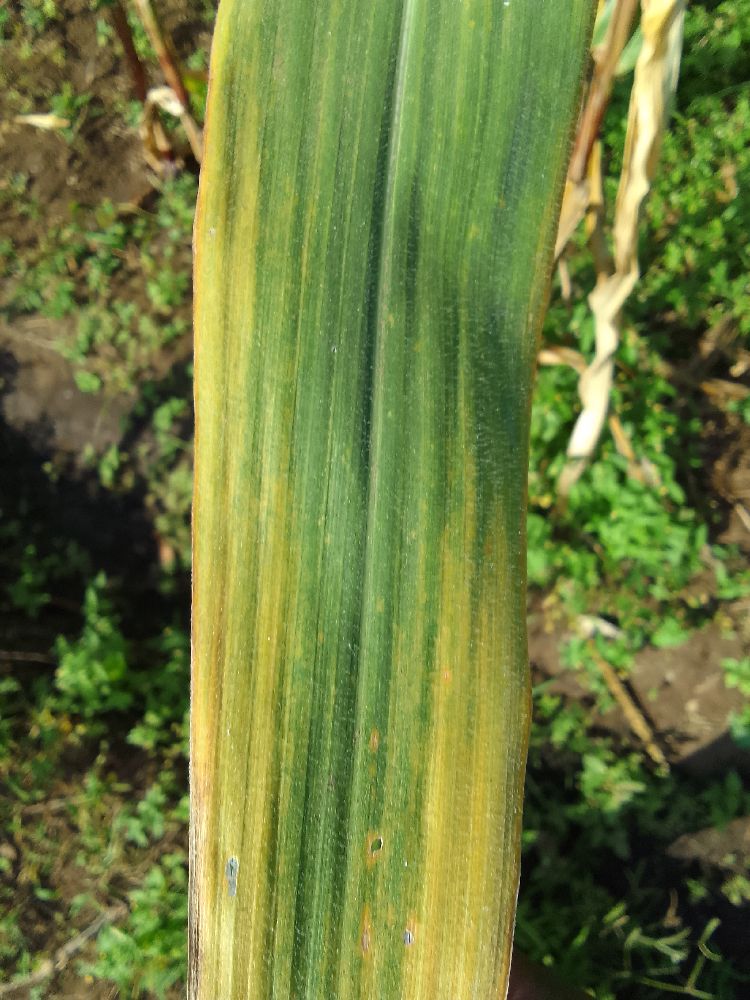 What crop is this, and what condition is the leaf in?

maize, maize lethal necrosis
